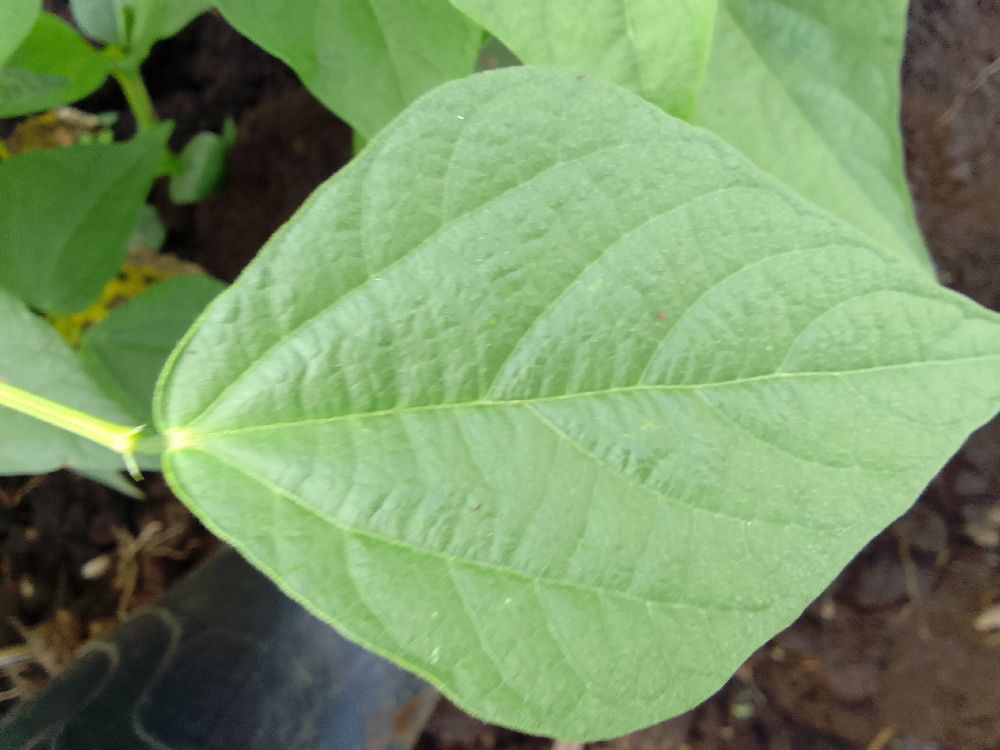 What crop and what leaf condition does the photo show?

common bean, healthy
